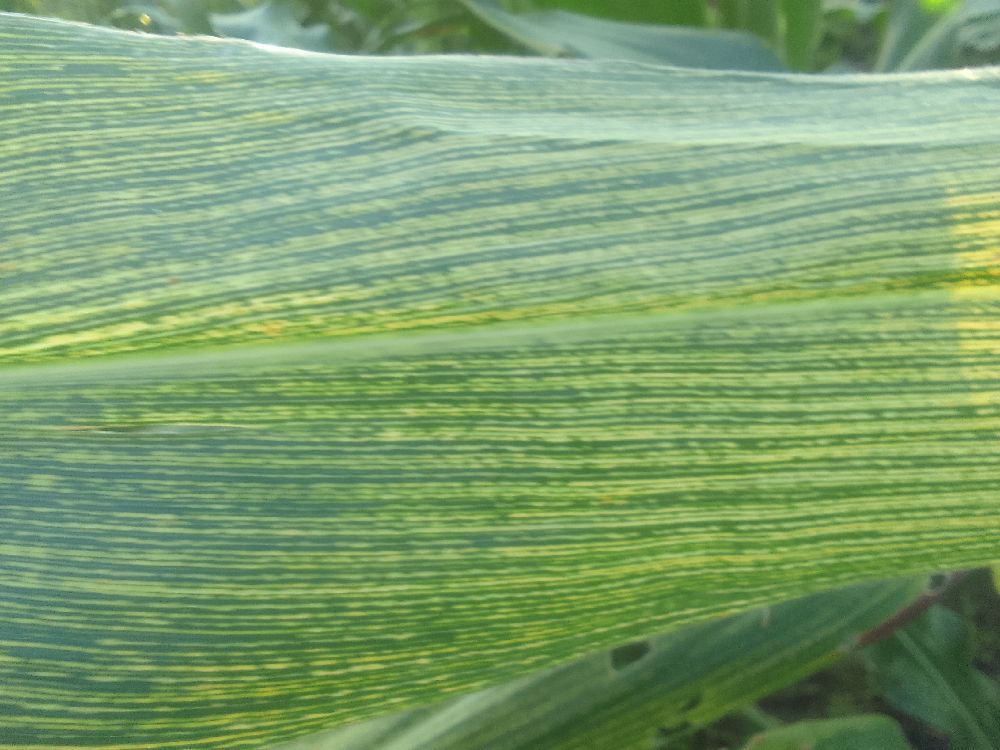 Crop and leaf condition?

maize, maize streak virus
